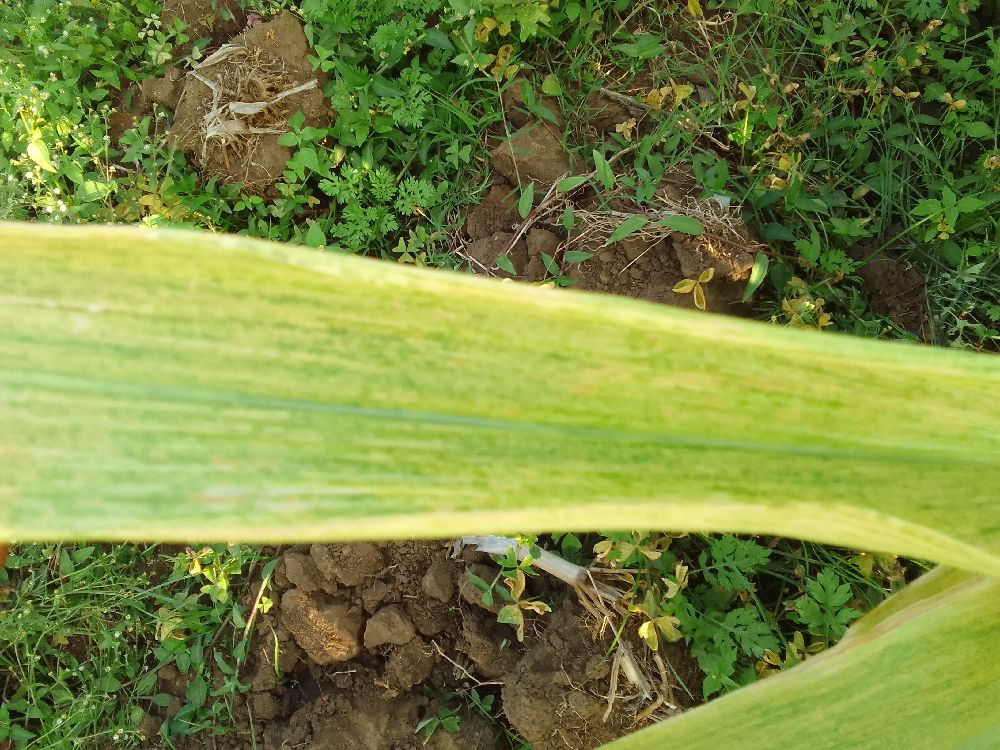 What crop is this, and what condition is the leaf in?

maize, maize lethal necrosis
